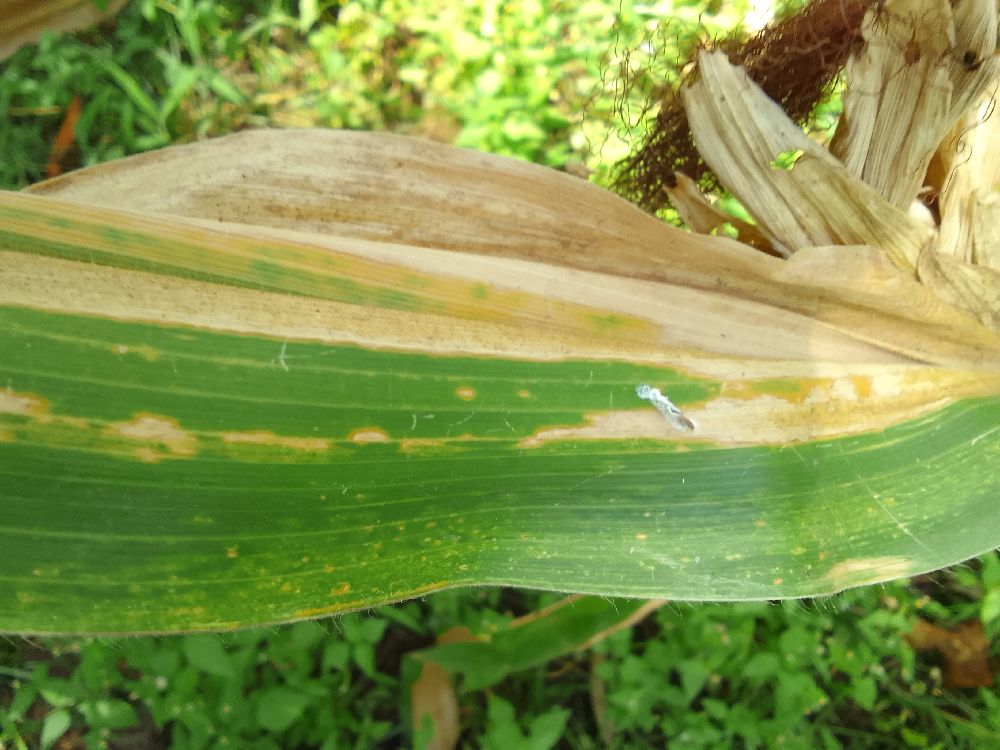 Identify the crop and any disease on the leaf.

maize, maize lethal necrosis
